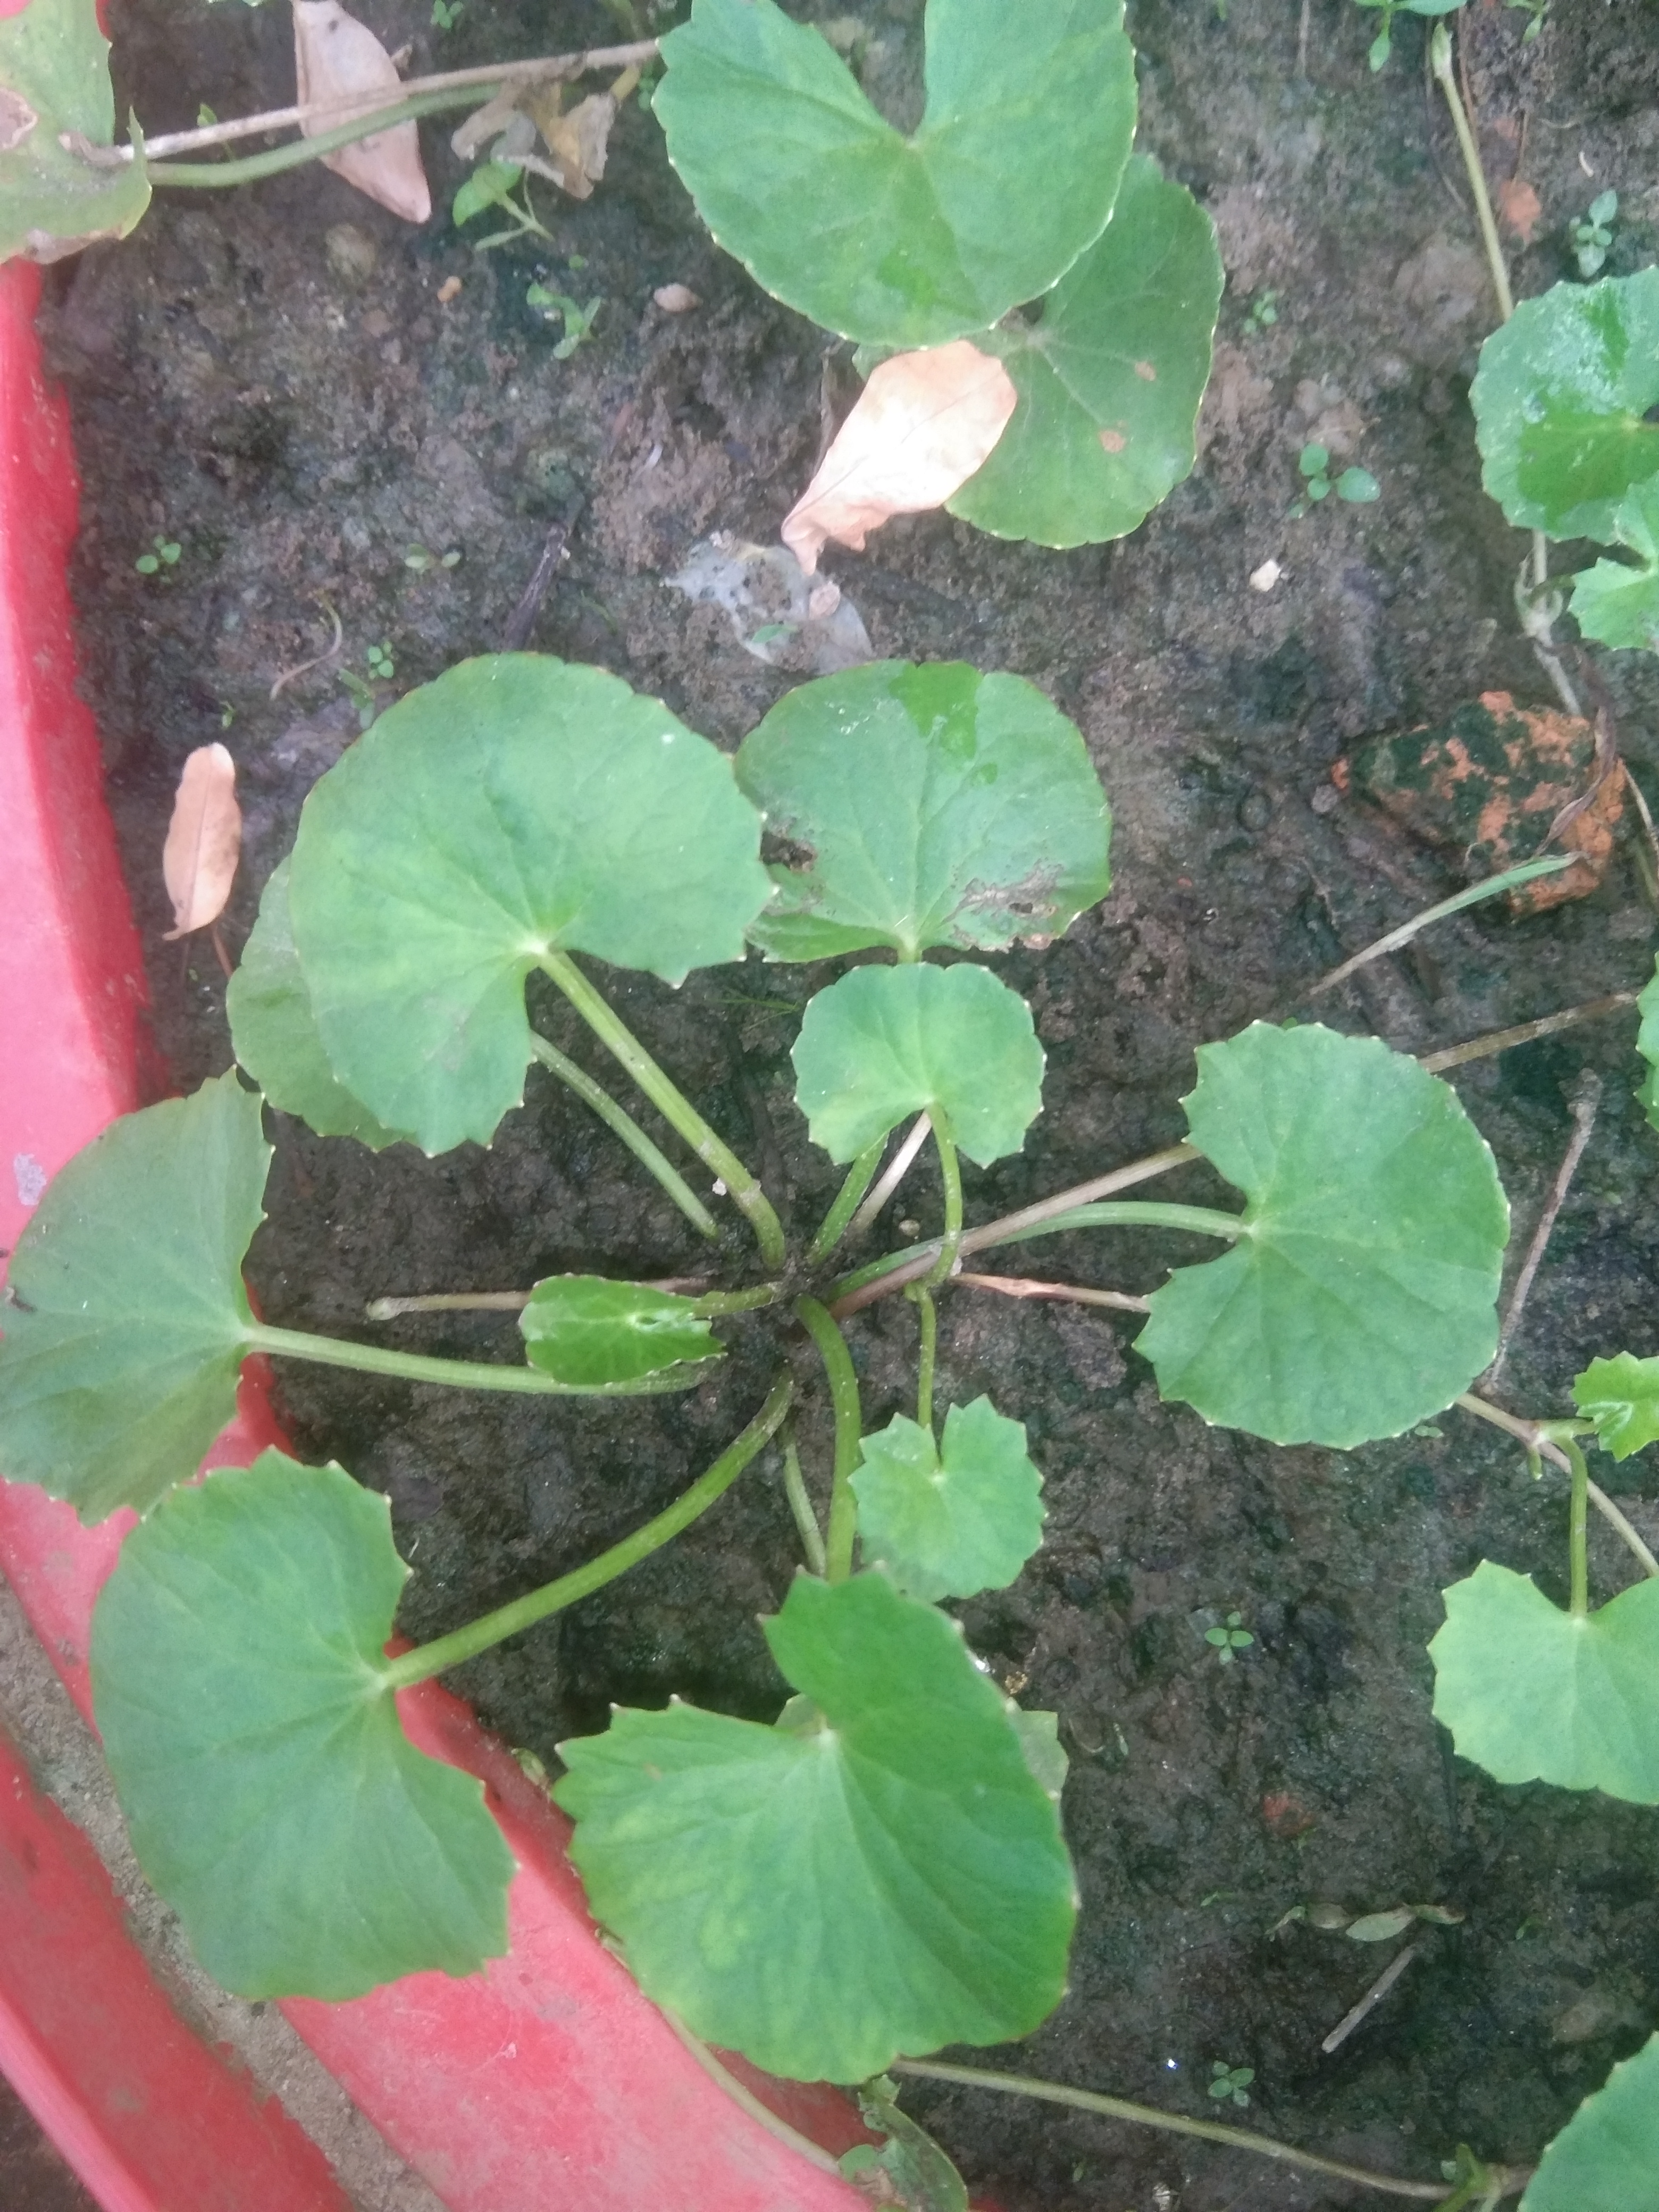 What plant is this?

thankuni
